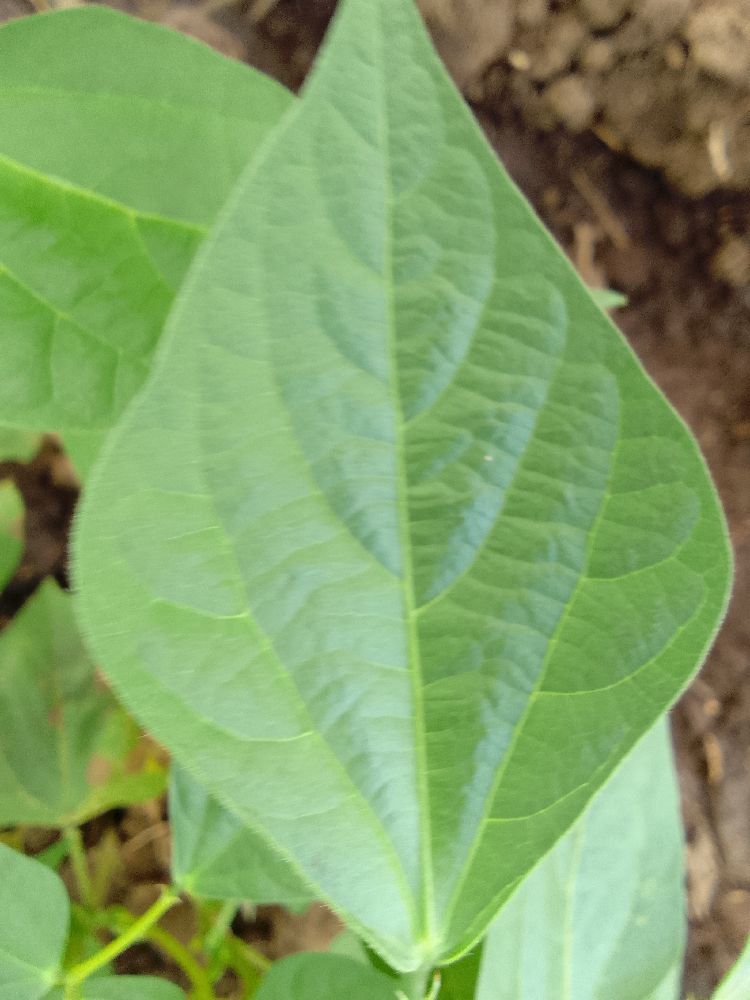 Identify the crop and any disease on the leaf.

common bean, healthy
